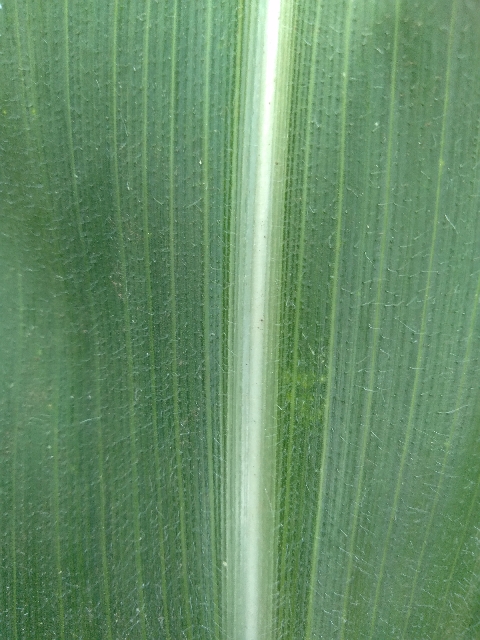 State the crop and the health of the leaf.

maize, healthy
